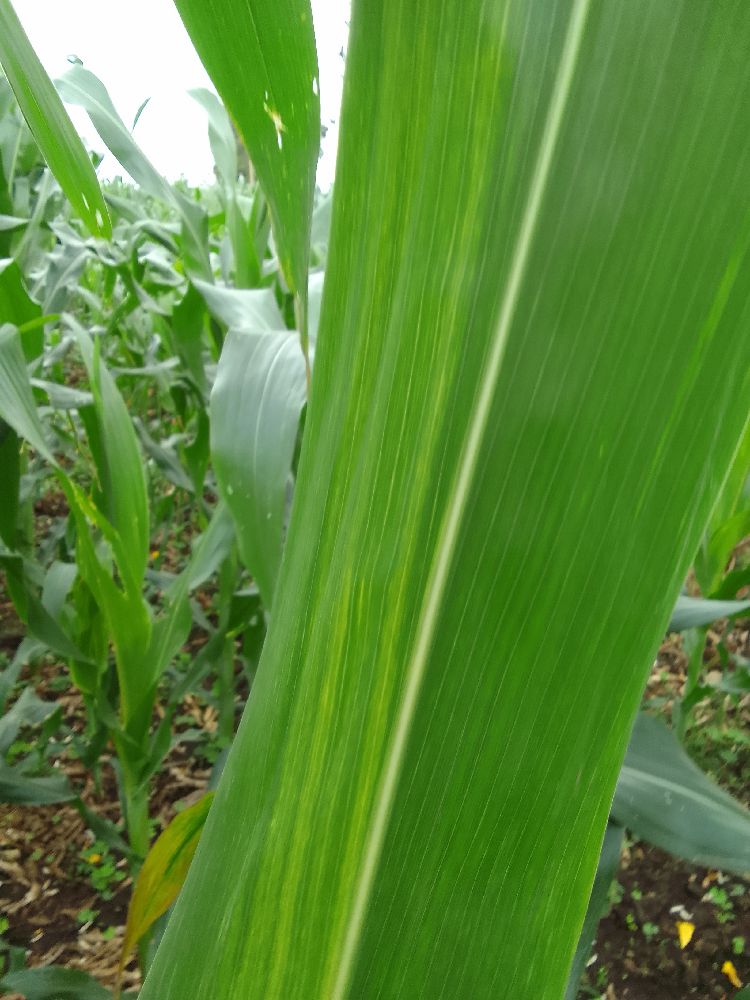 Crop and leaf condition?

maize, maize lethal necrosis
